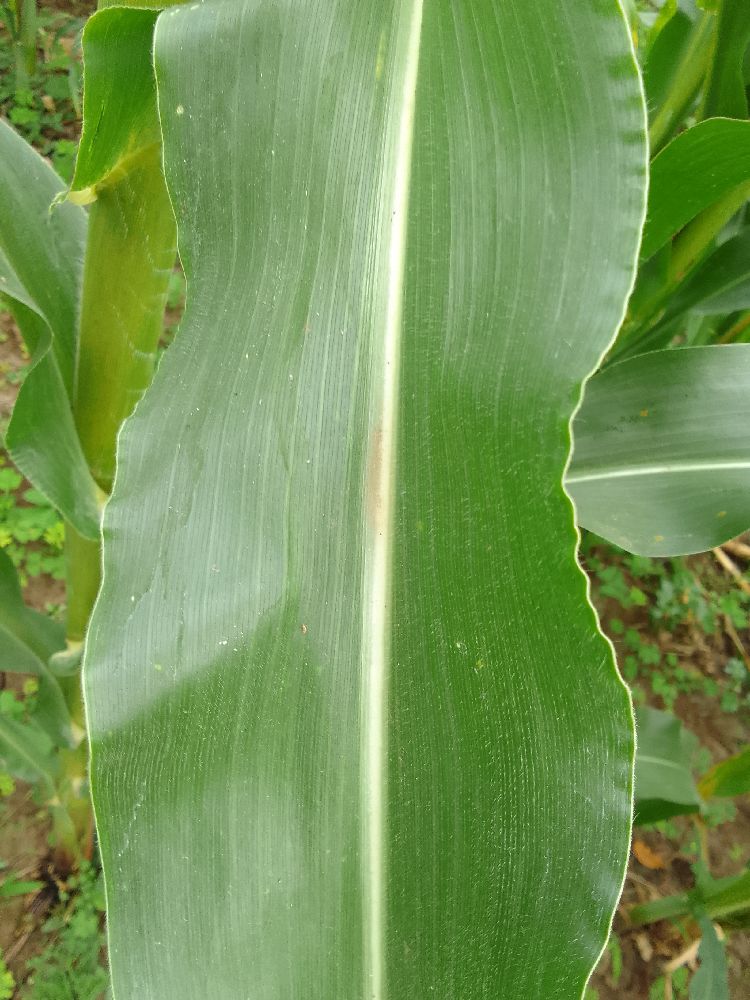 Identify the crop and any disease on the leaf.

maize, healthy
